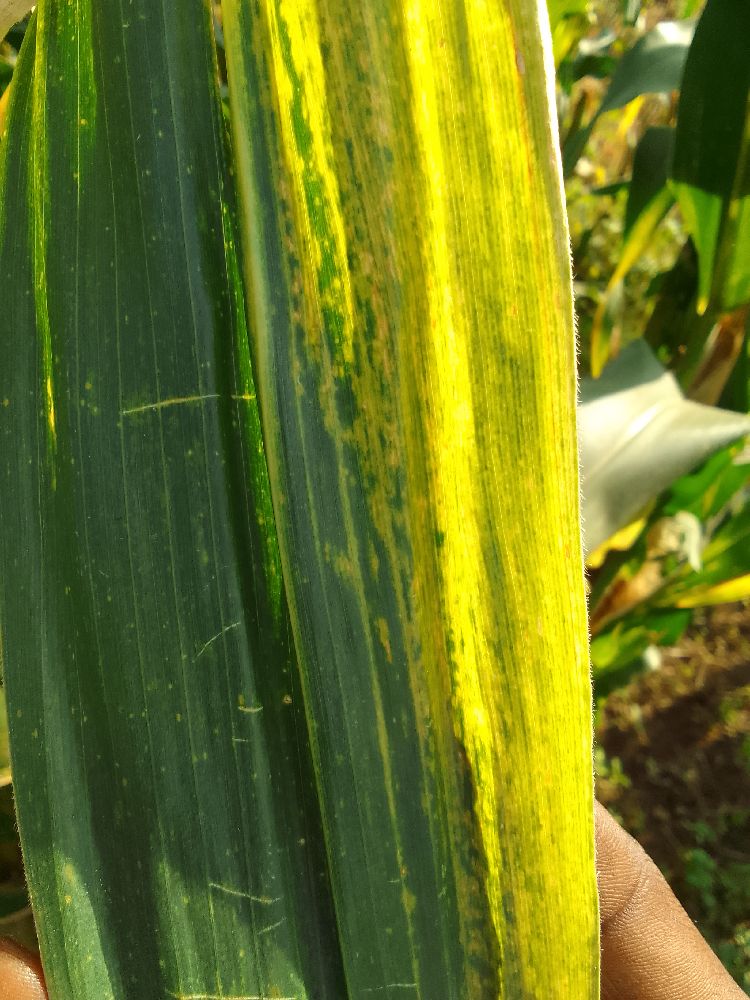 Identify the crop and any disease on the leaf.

maize, maize lethal necrosis
